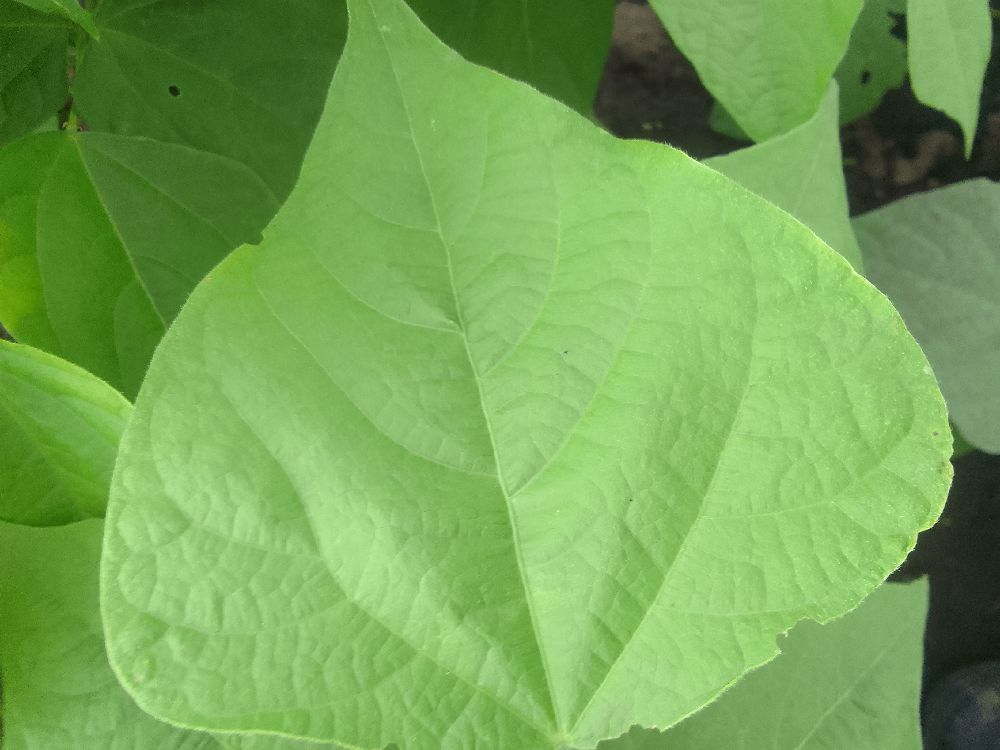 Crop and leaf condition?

common bean, healthy
